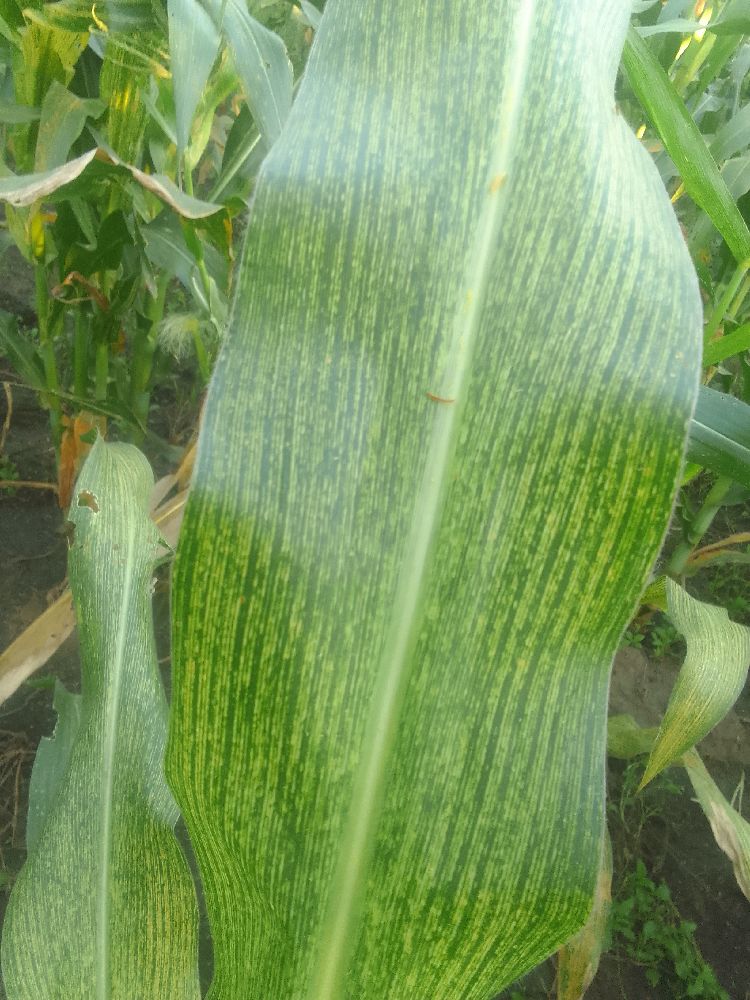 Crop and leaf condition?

maize, maize streak virus
